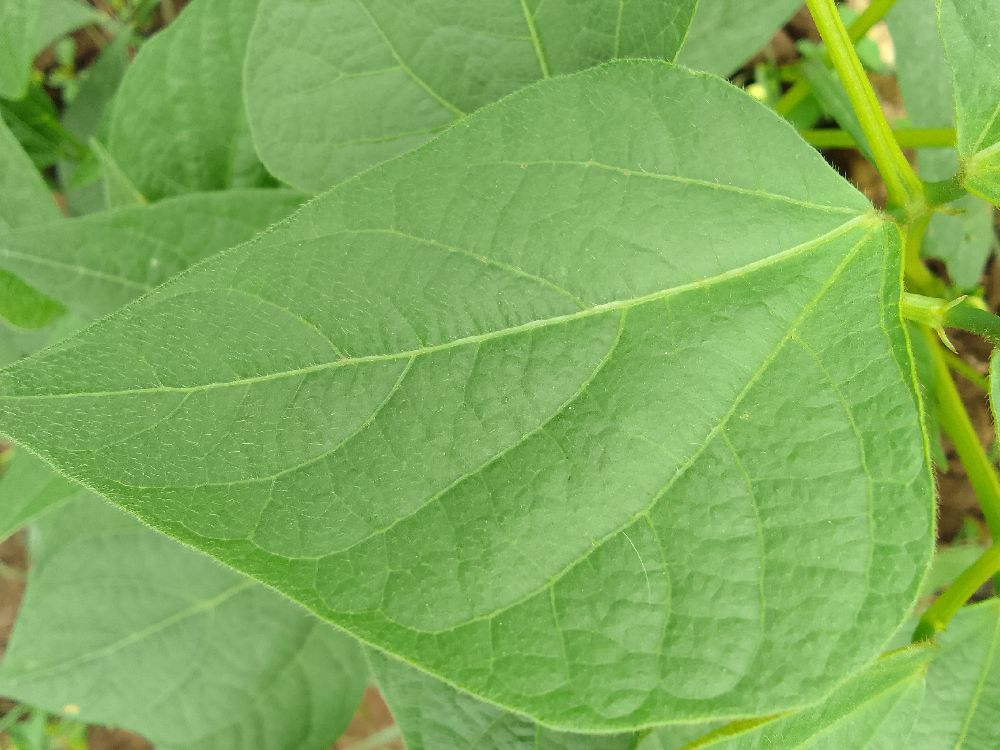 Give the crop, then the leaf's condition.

common bean, healthy
